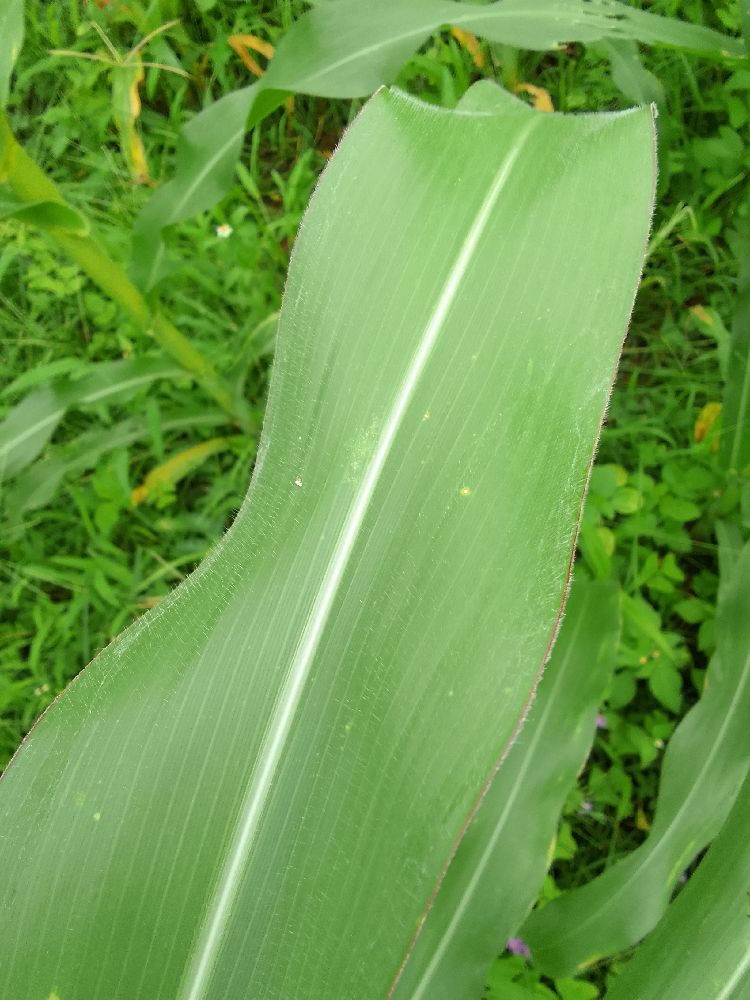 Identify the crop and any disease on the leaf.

maize, healthy
